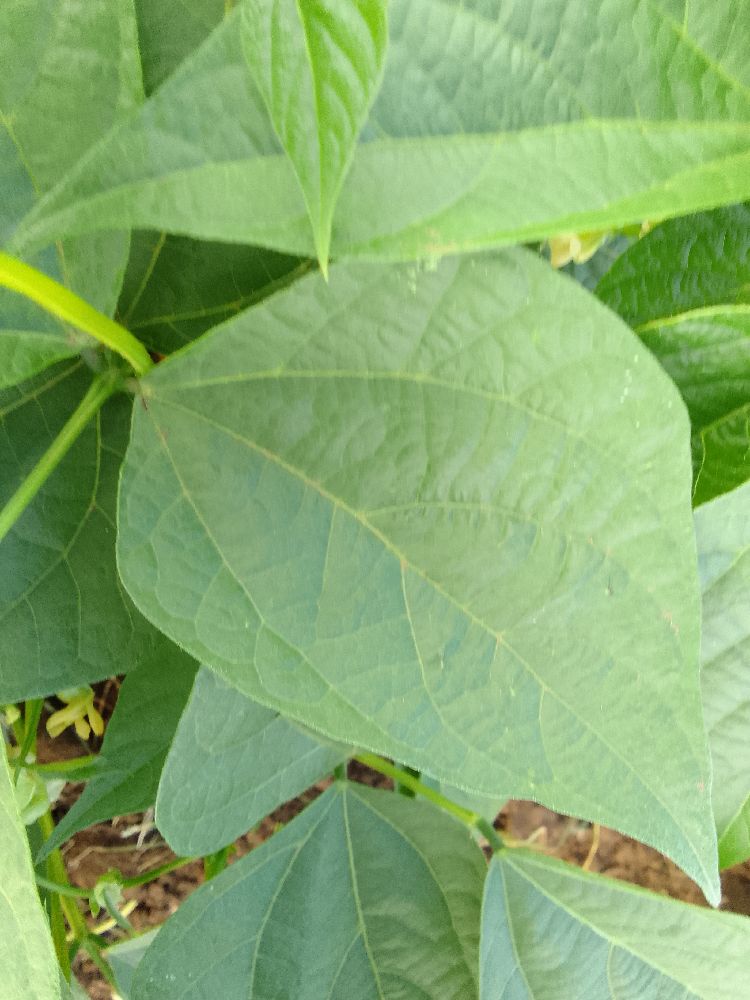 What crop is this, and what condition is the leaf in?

common bean, healthy
